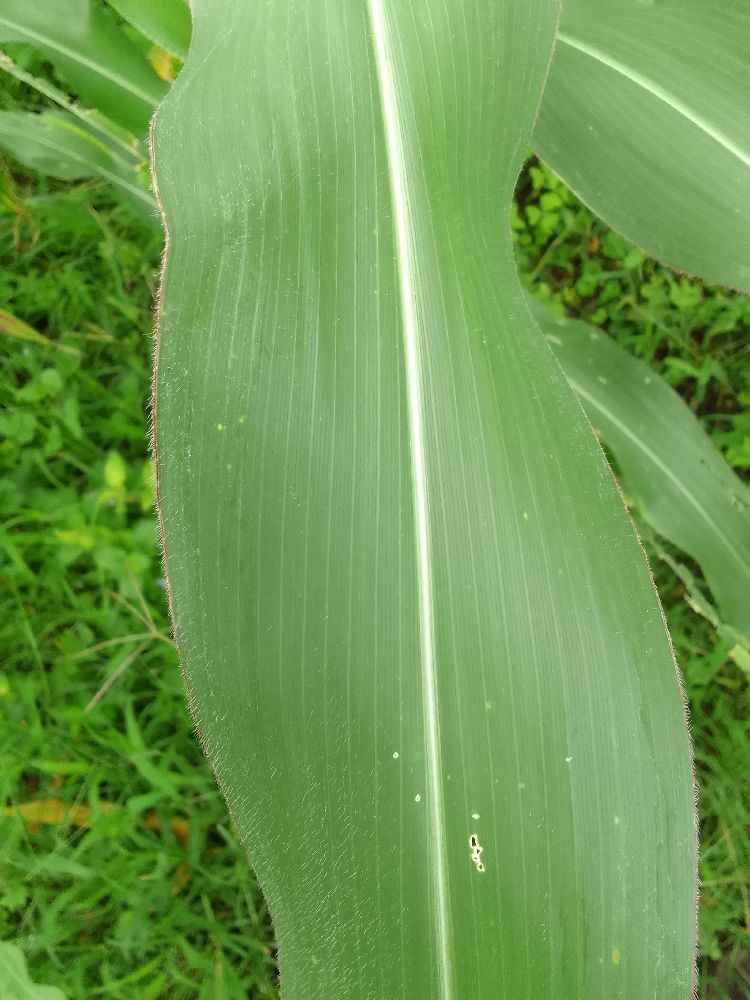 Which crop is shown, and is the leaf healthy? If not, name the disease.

maize, healthy
